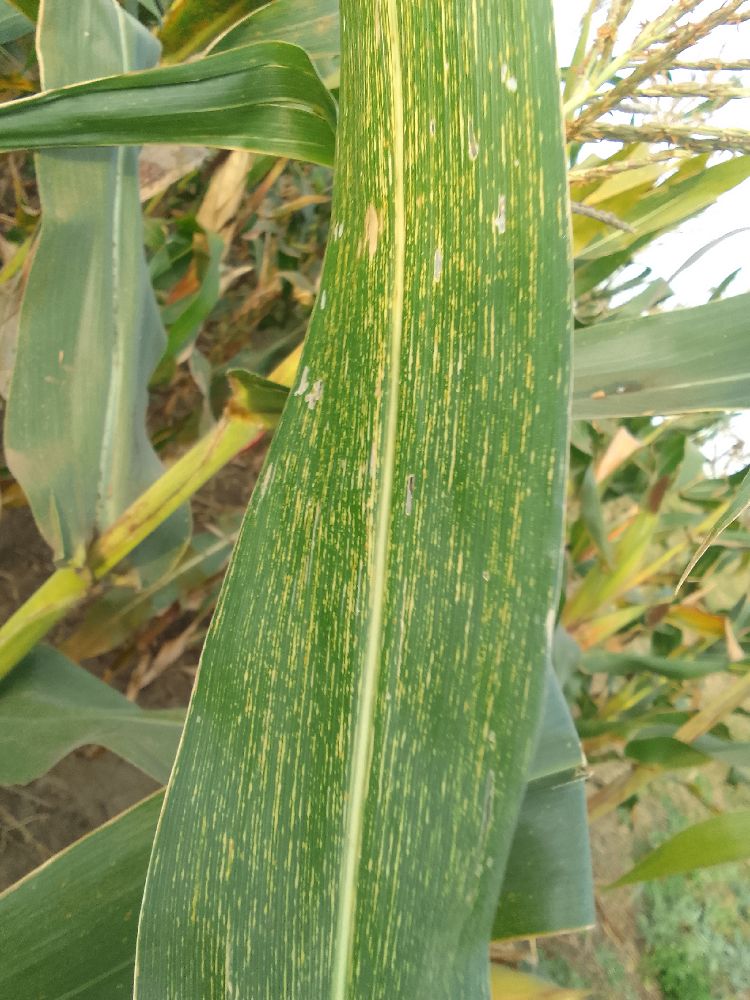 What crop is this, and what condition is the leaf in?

maize, maize streak virus
